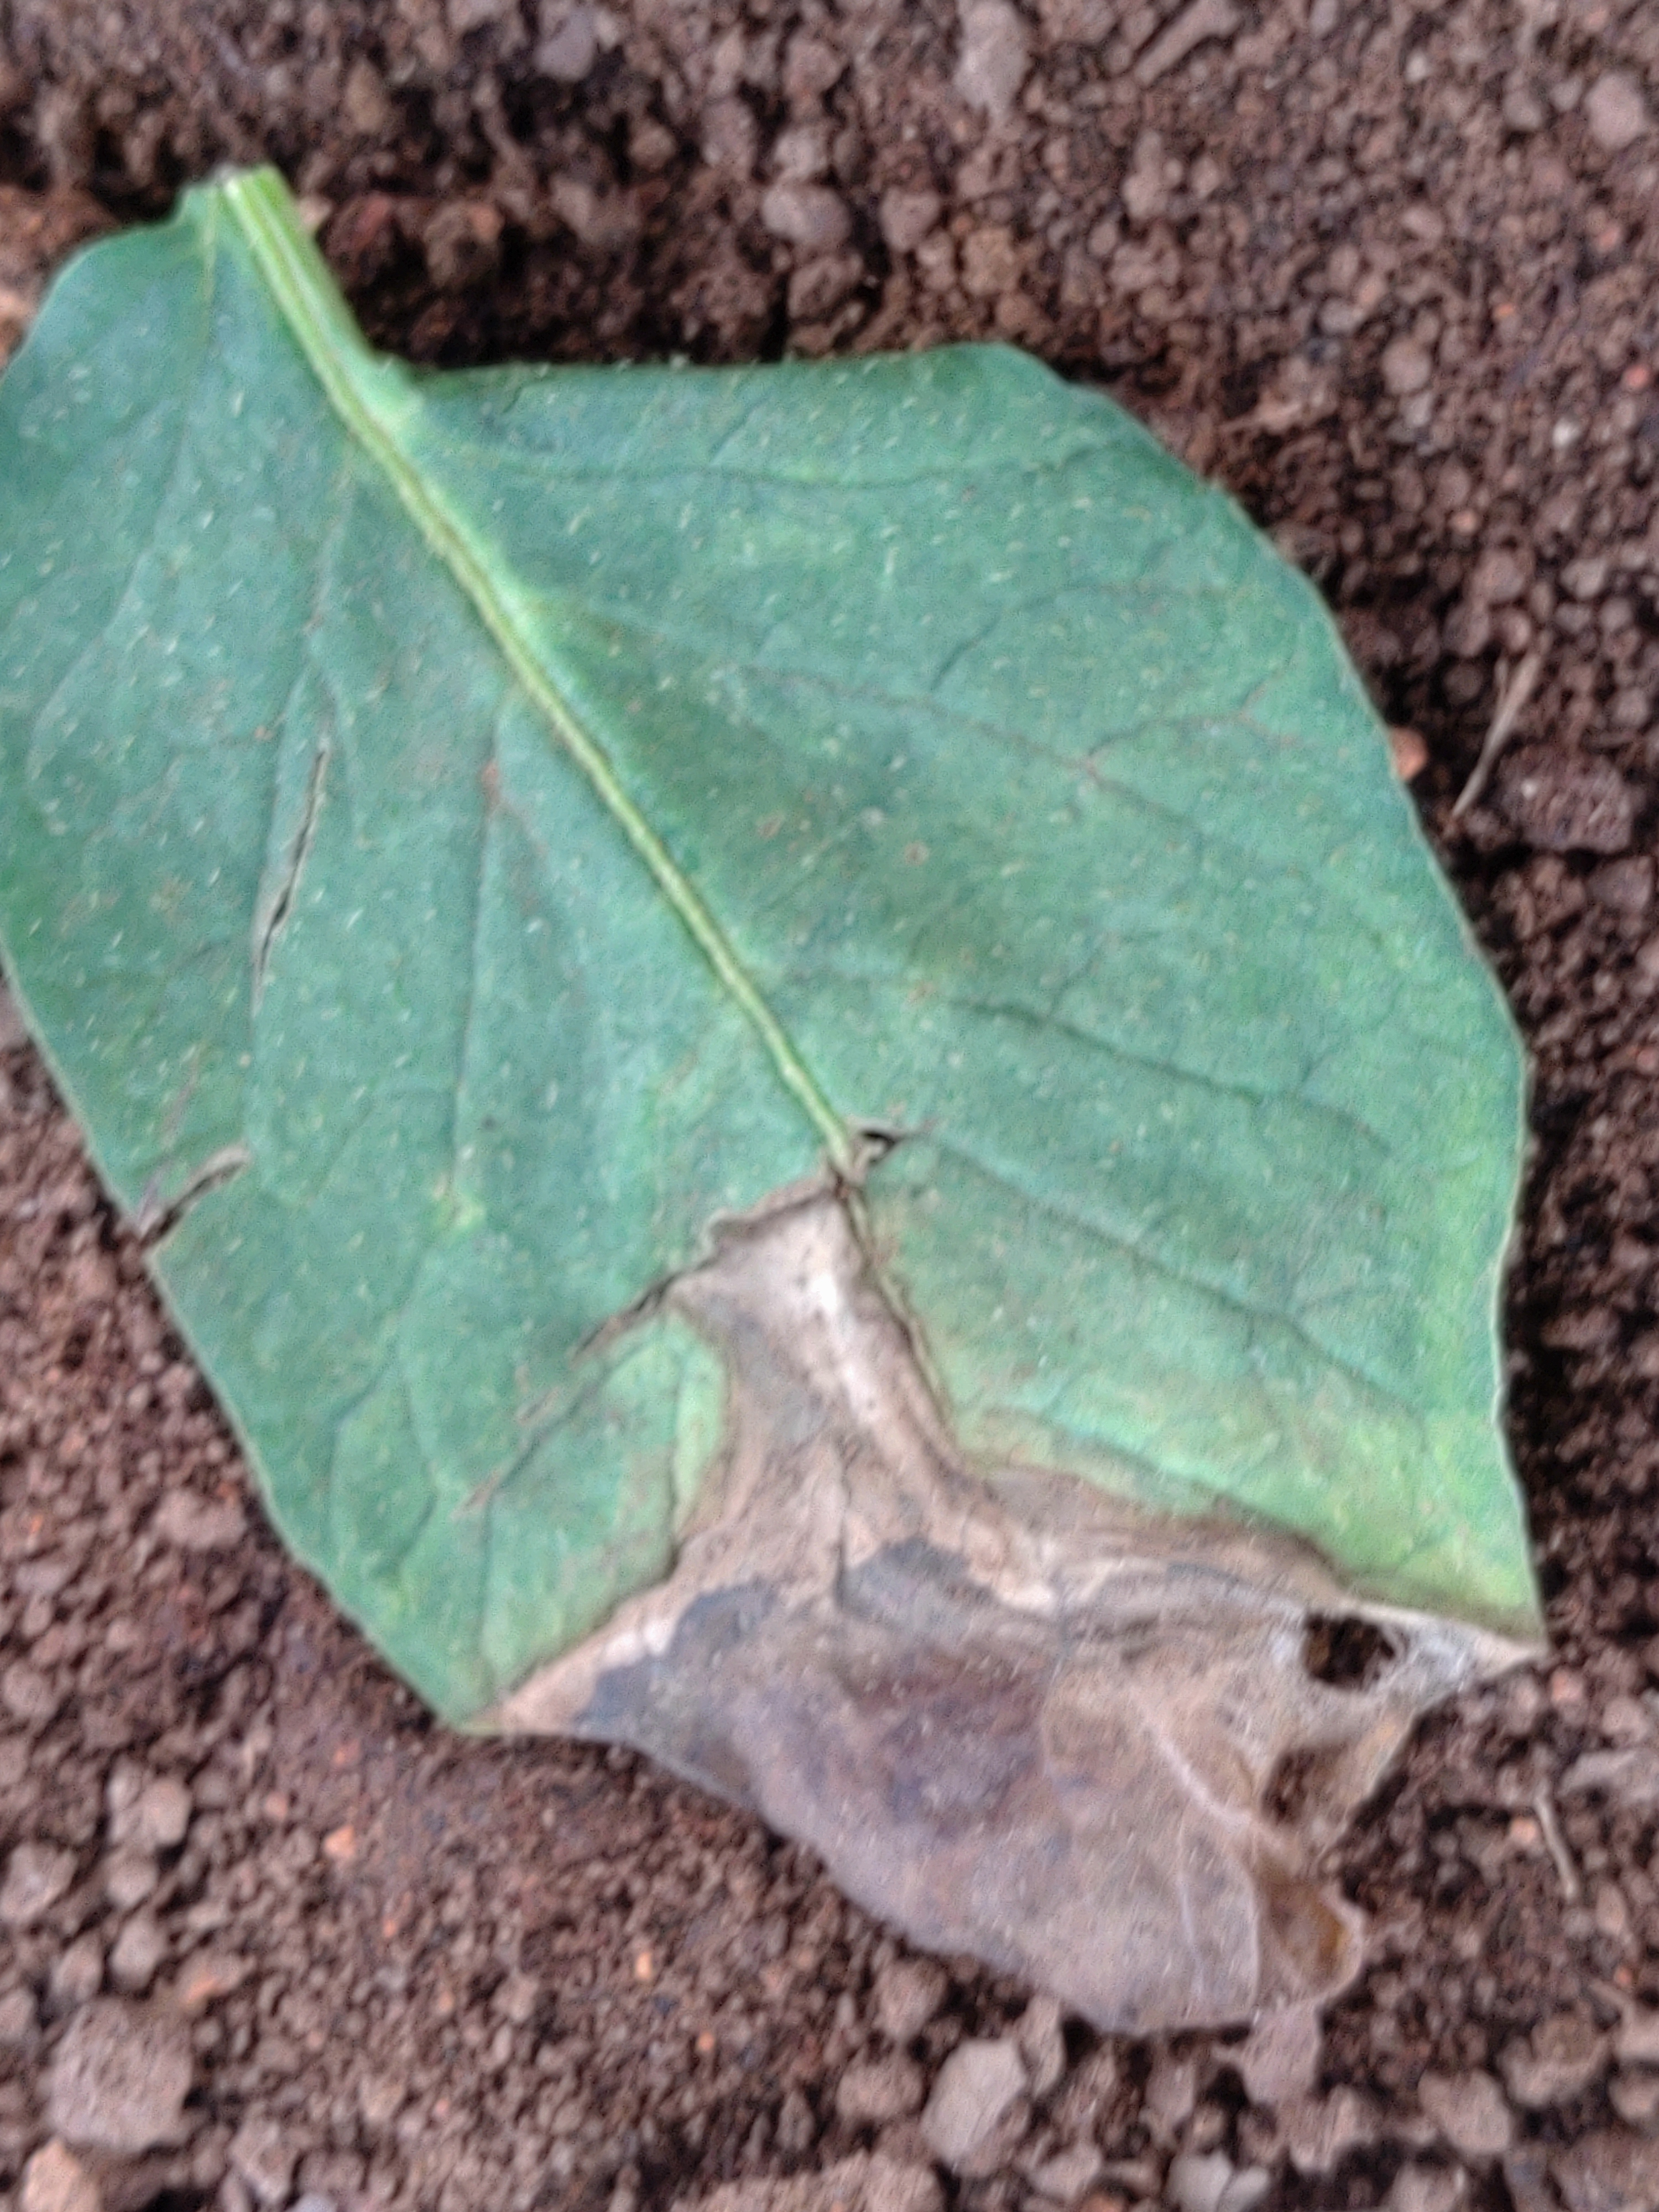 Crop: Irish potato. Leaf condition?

early blight
